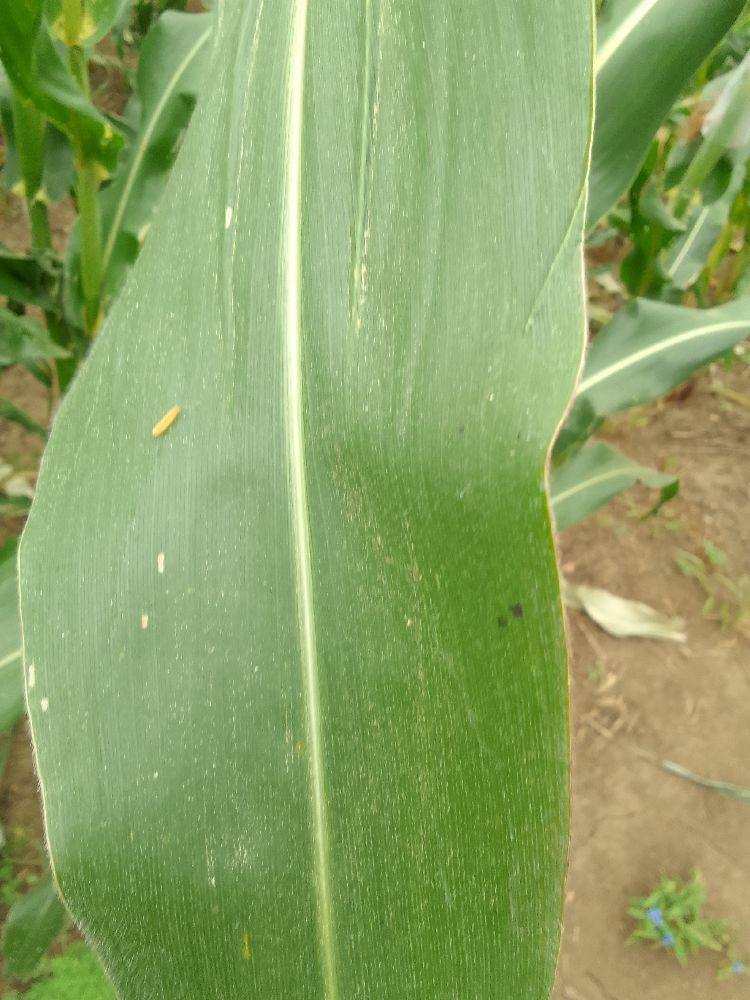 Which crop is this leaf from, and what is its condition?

maize, healthy
